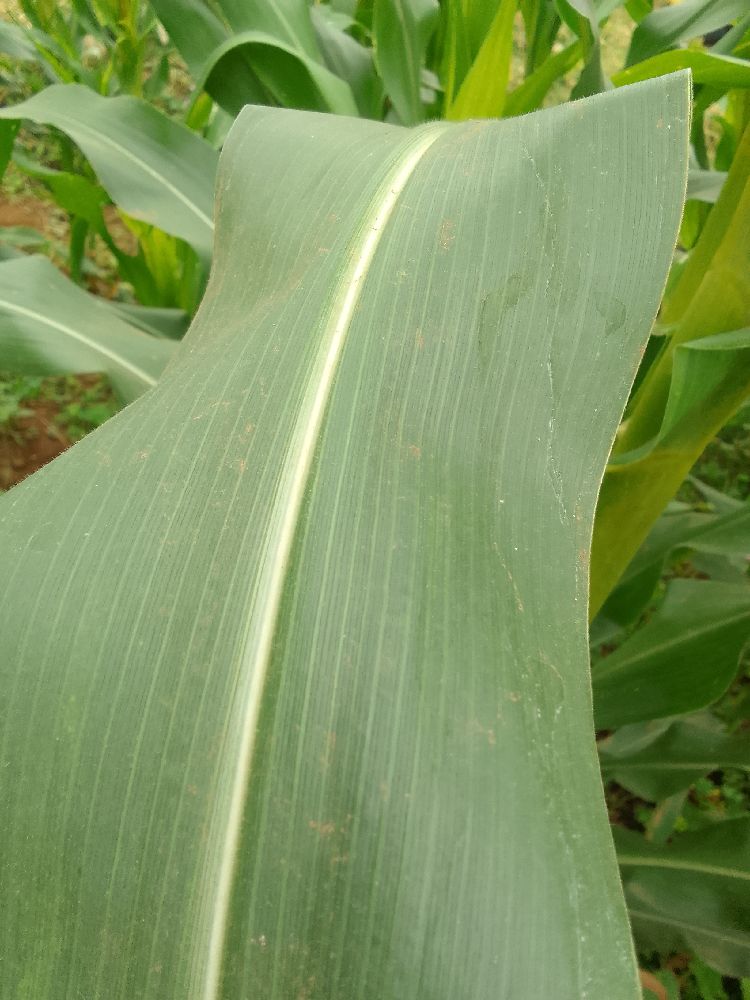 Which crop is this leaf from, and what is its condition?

maize, healthy
